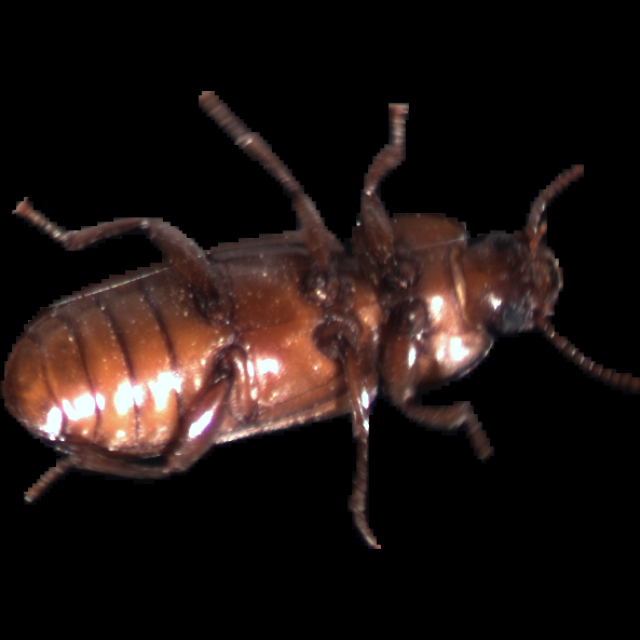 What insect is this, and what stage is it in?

mealworm beetle
